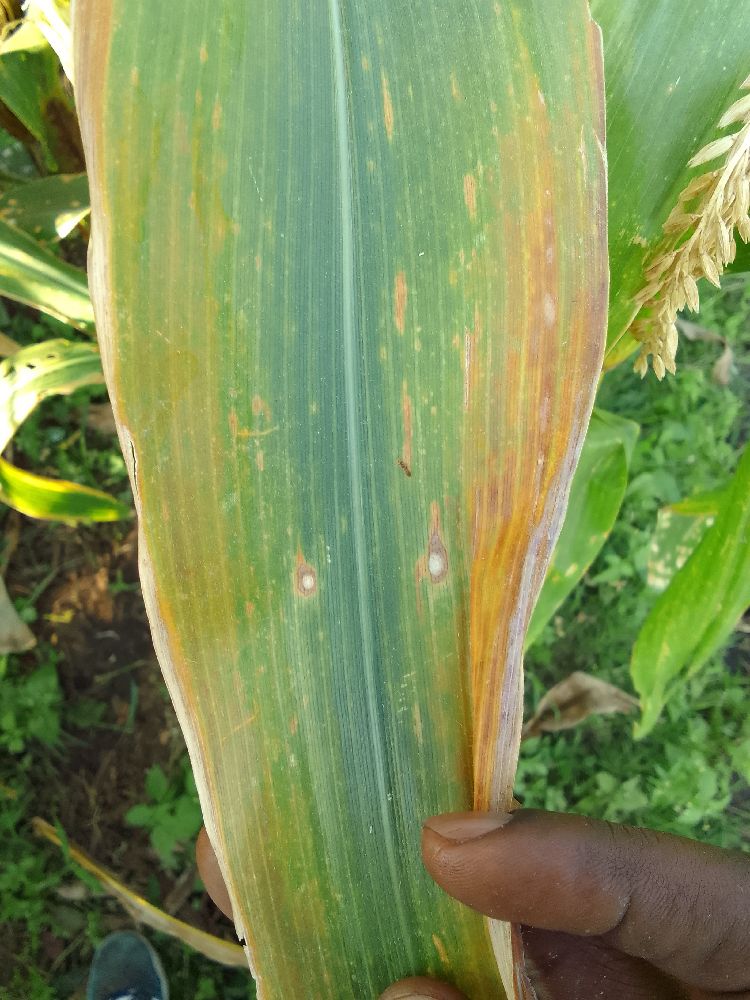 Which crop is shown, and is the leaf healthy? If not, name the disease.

maize, maize lethal necrosis
